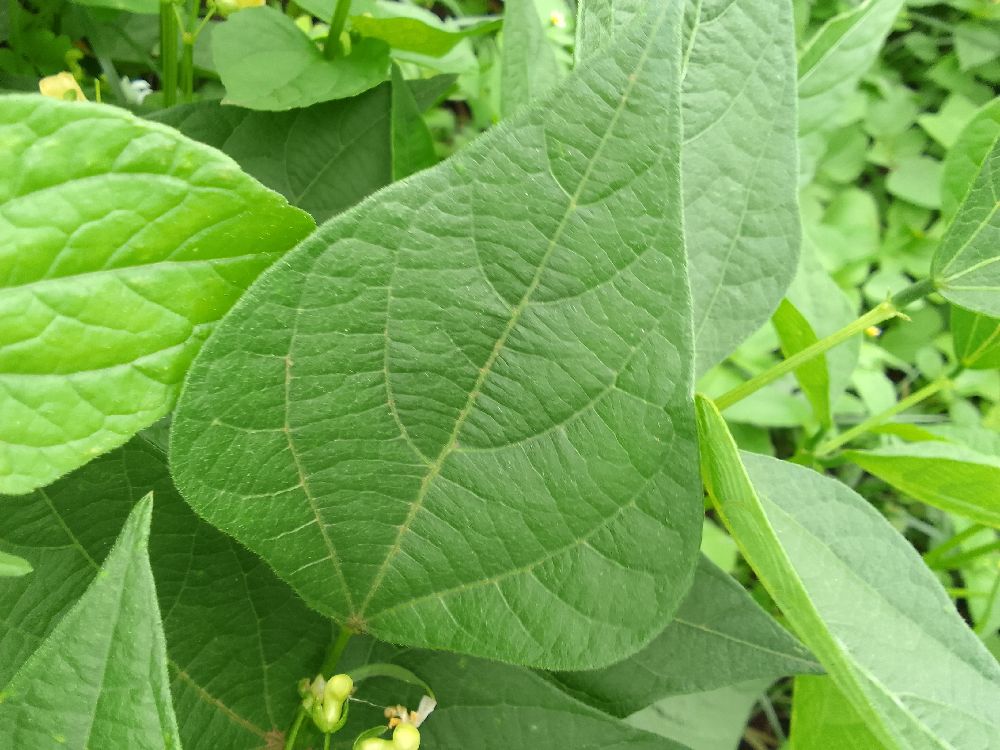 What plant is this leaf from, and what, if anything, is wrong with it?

common bean, healthy
